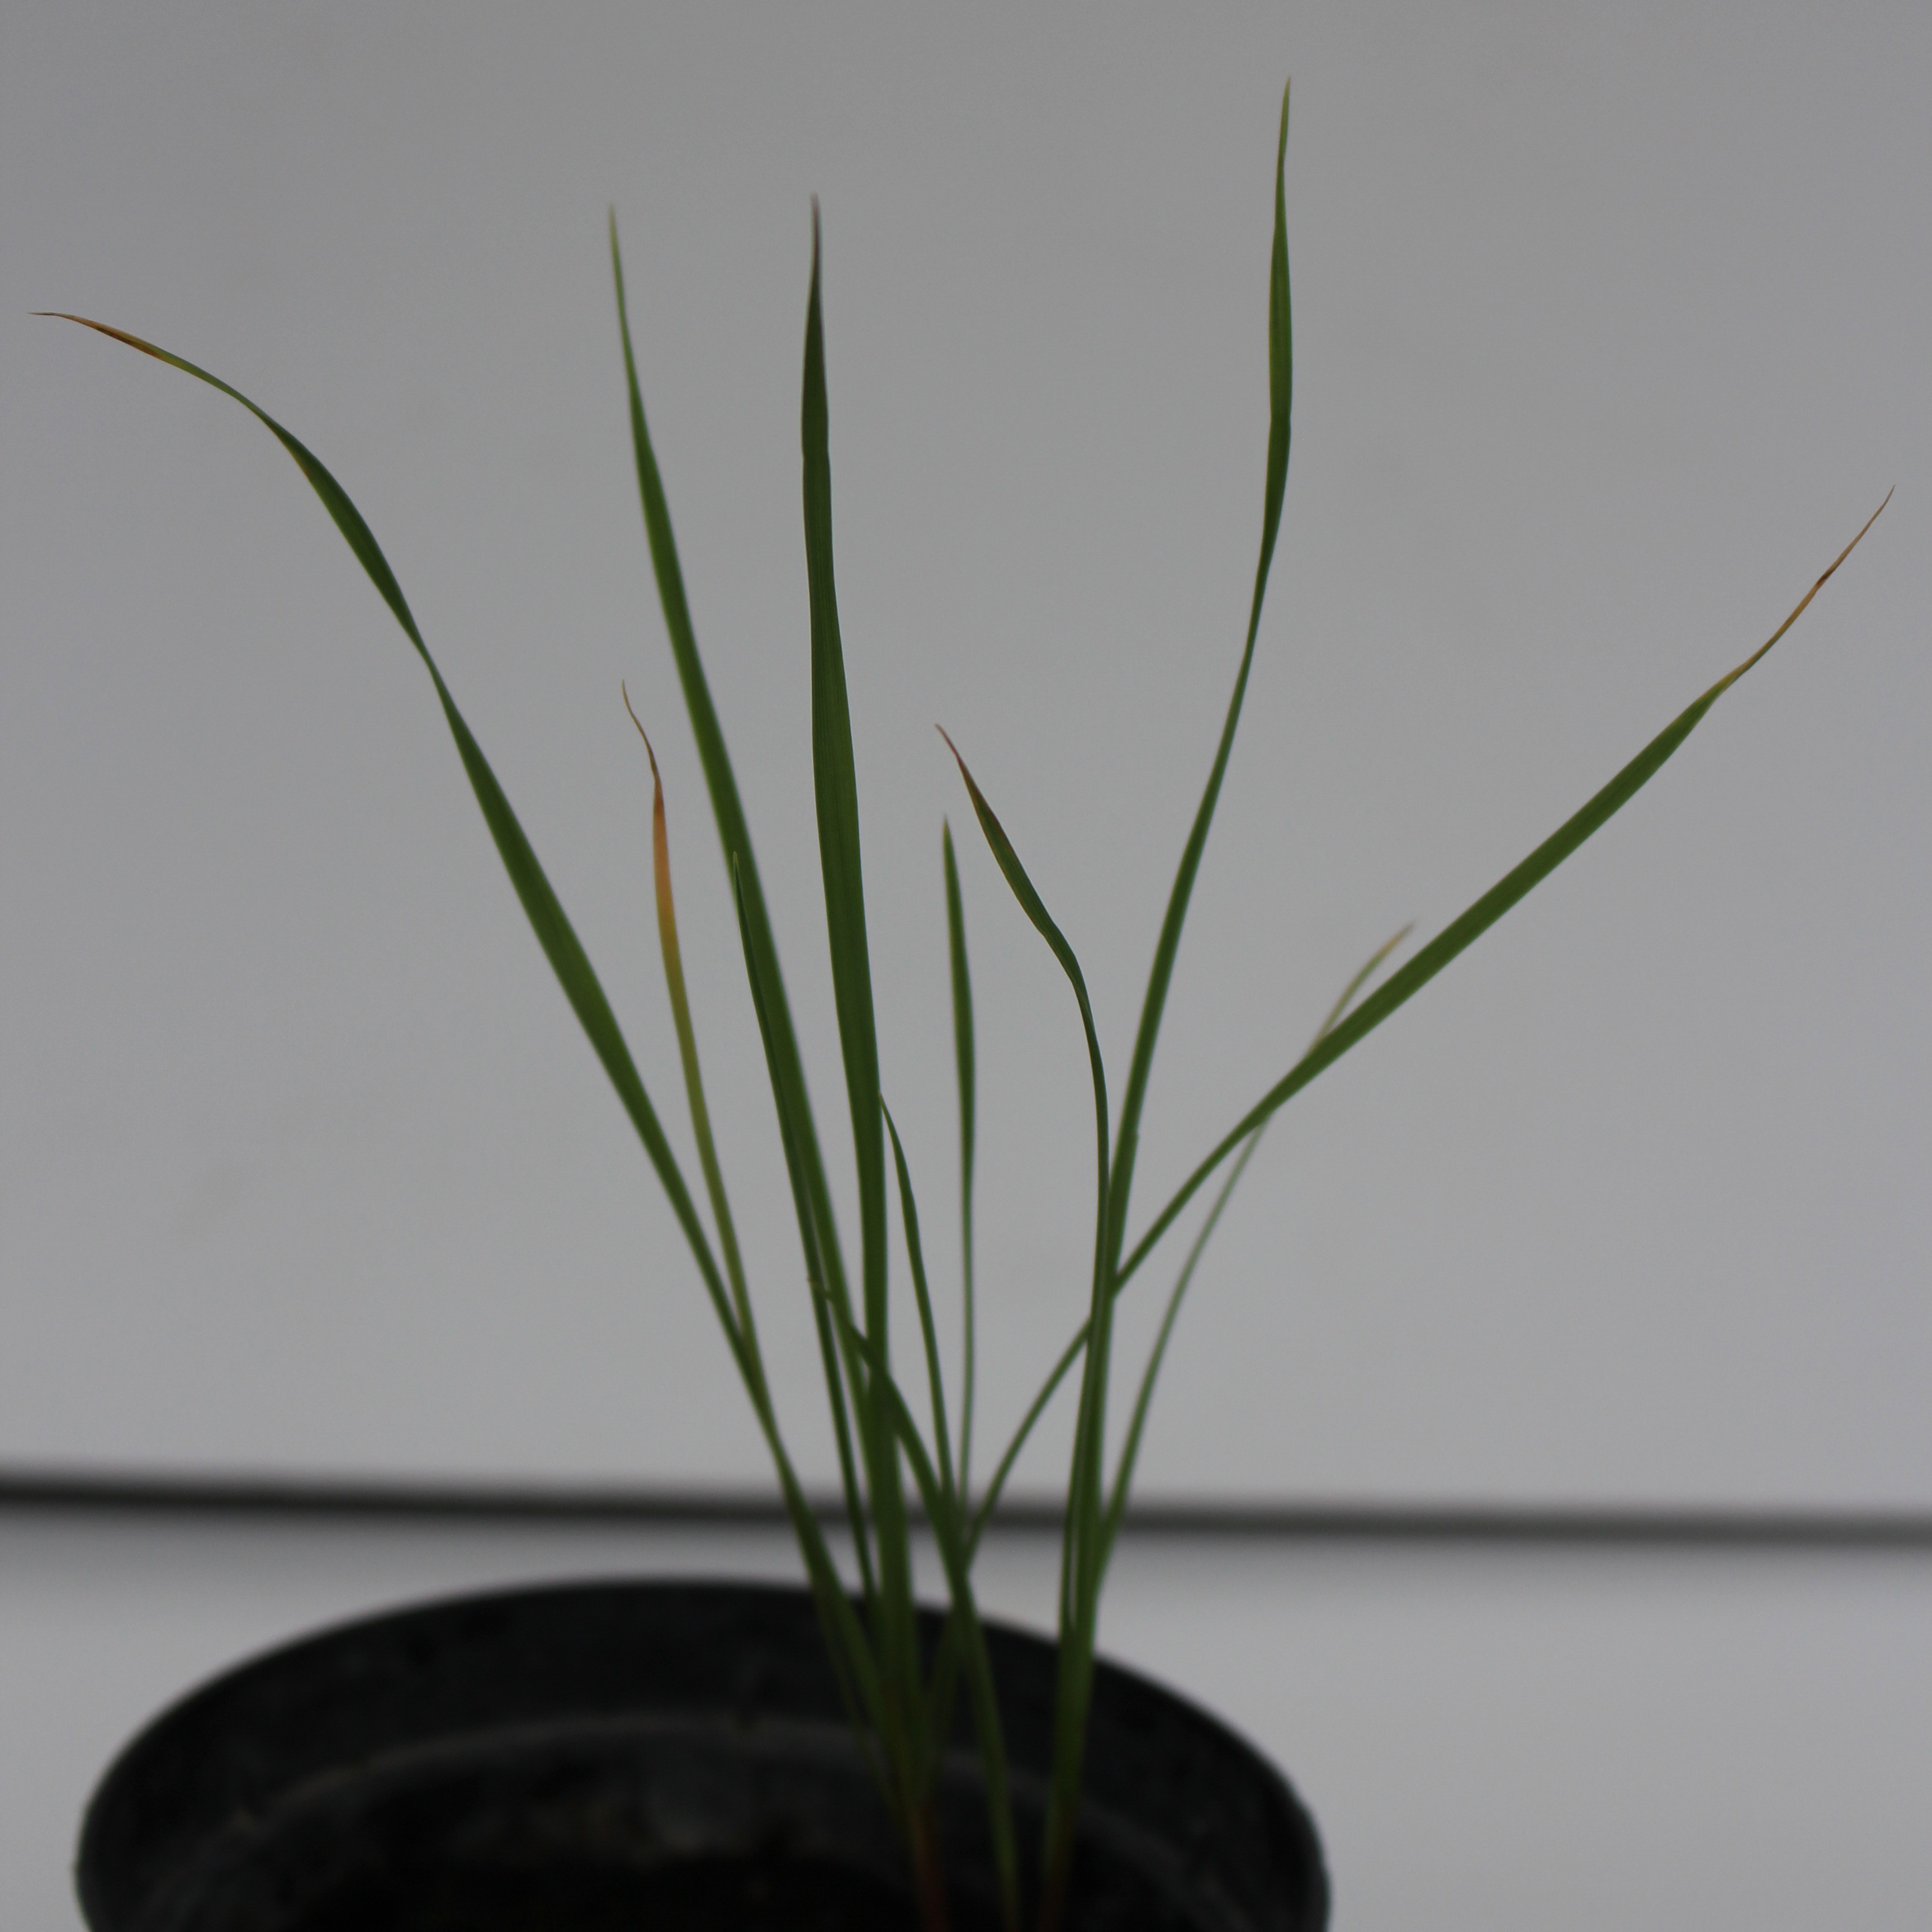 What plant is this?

Lolium multiflorum
